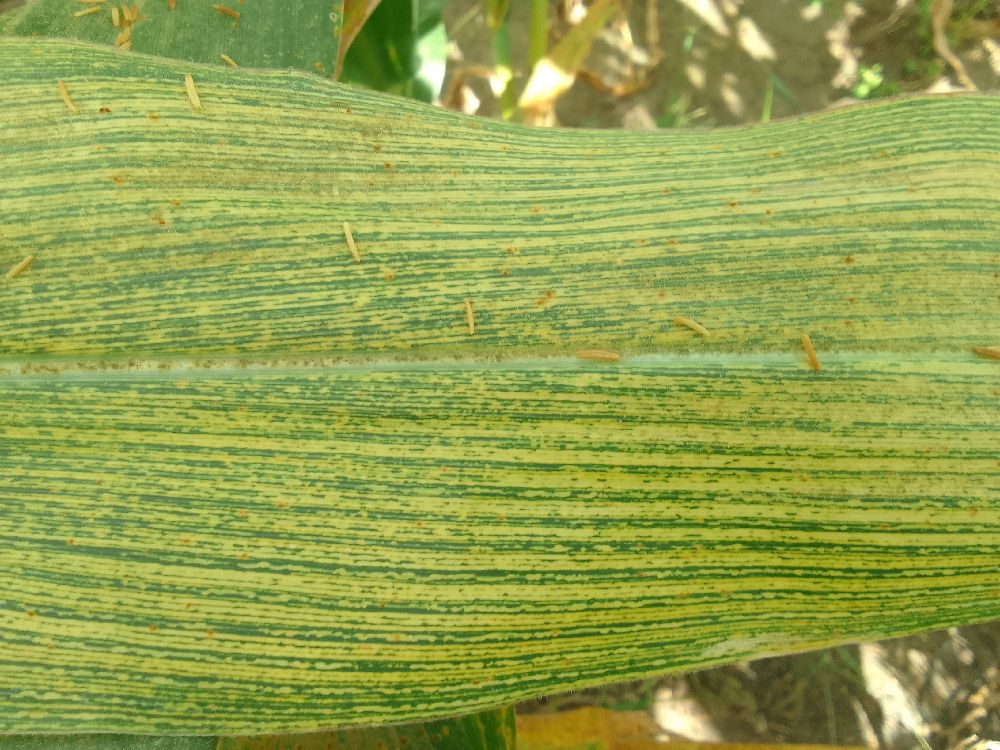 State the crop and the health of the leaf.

maize, maize streak virus
